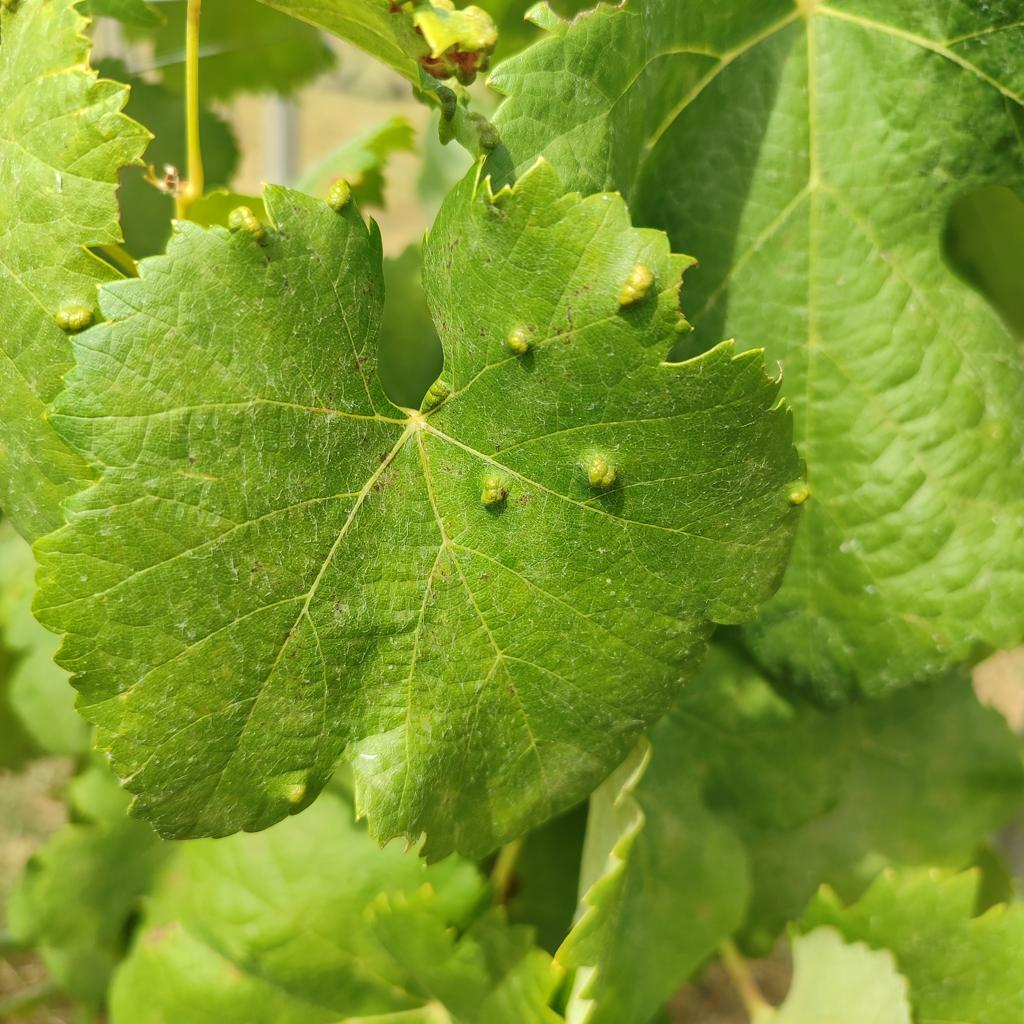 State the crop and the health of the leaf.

grapevine, erineum mite
